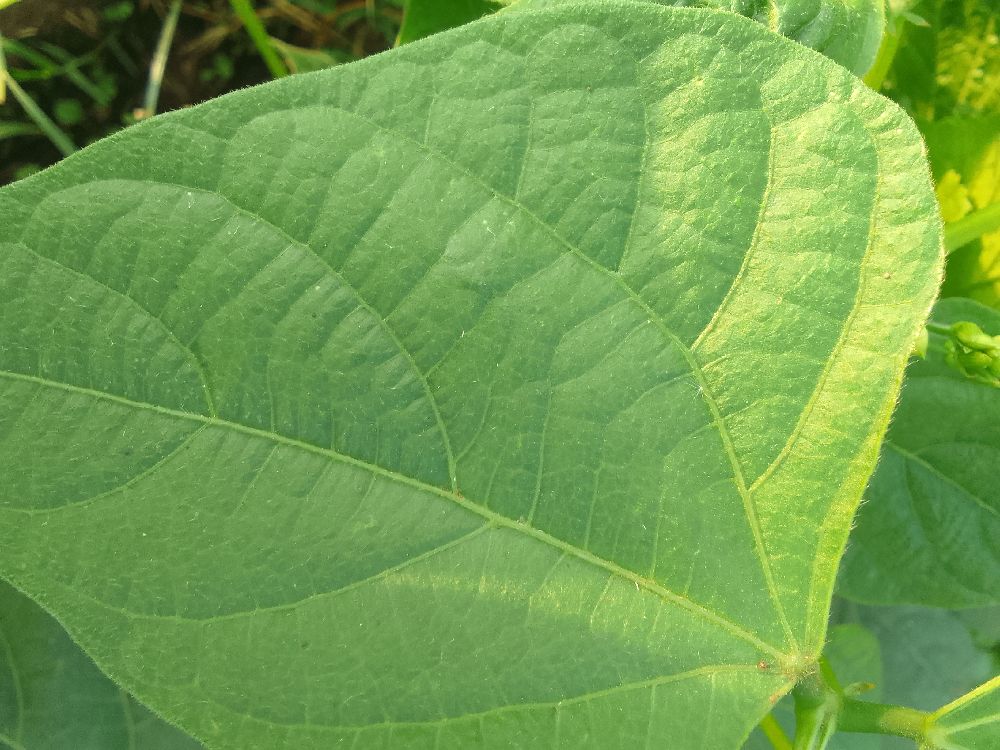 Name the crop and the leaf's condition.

common bean, healthy
